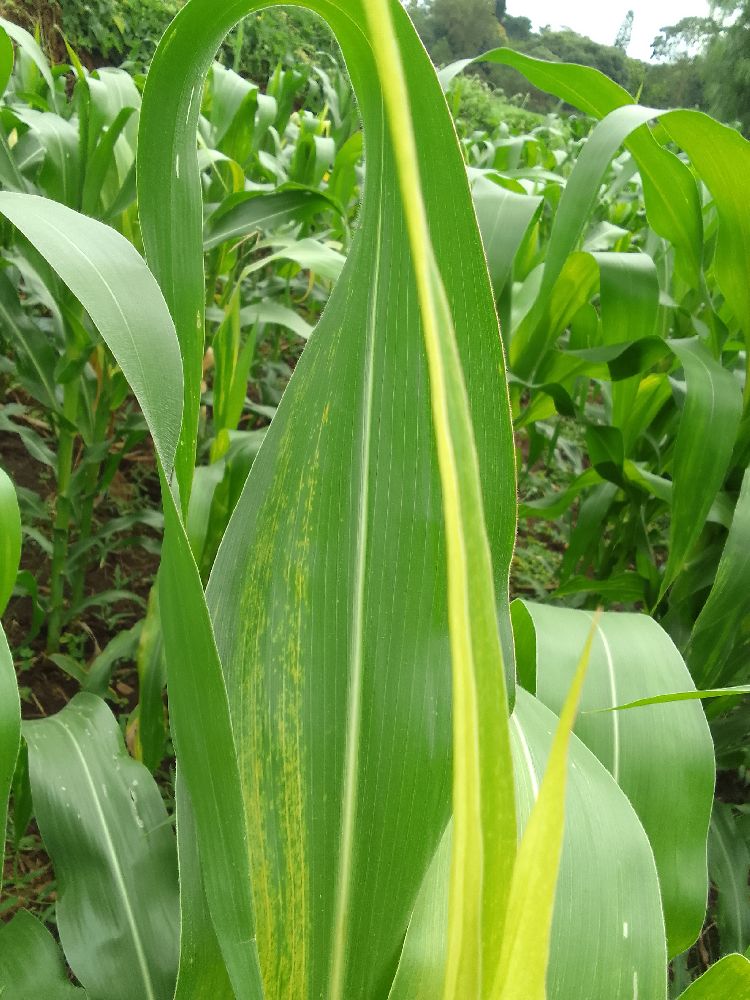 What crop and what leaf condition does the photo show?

maize, maize lethal necrosis
